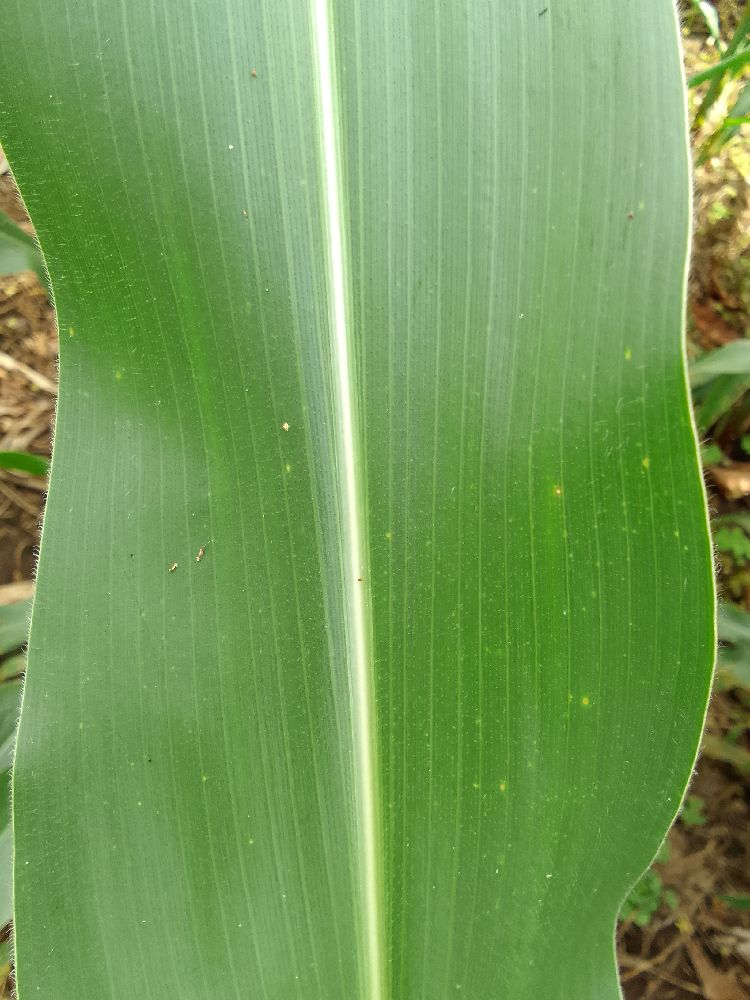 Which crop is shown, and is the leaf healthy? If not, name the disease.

maize, healthy
